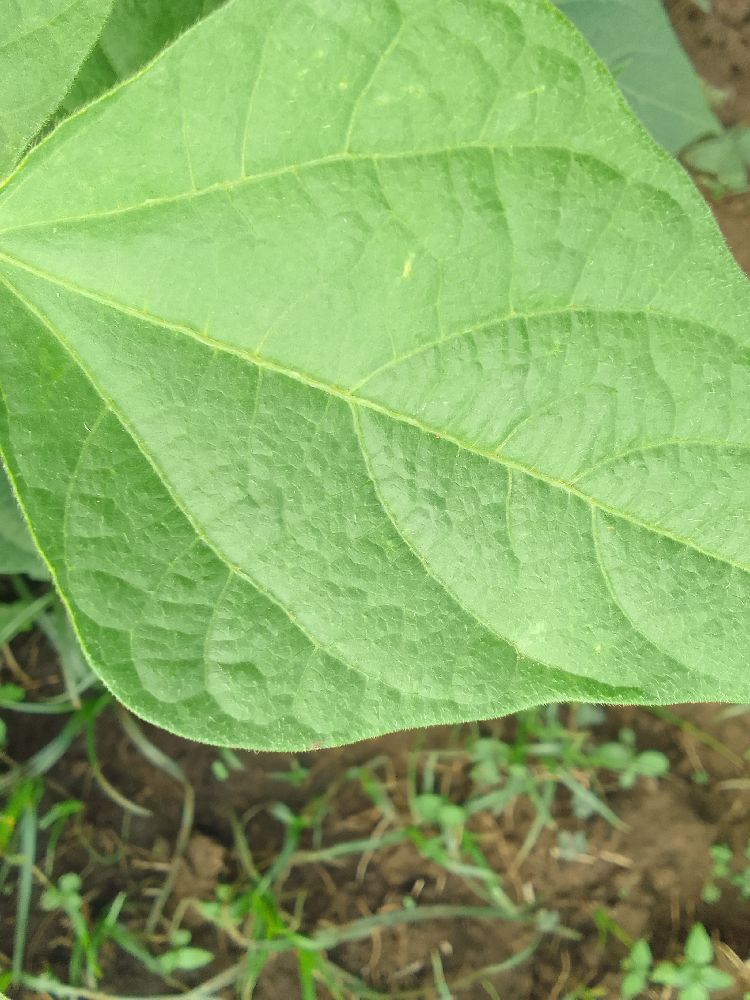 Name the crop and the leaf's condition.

common bean, healthy
